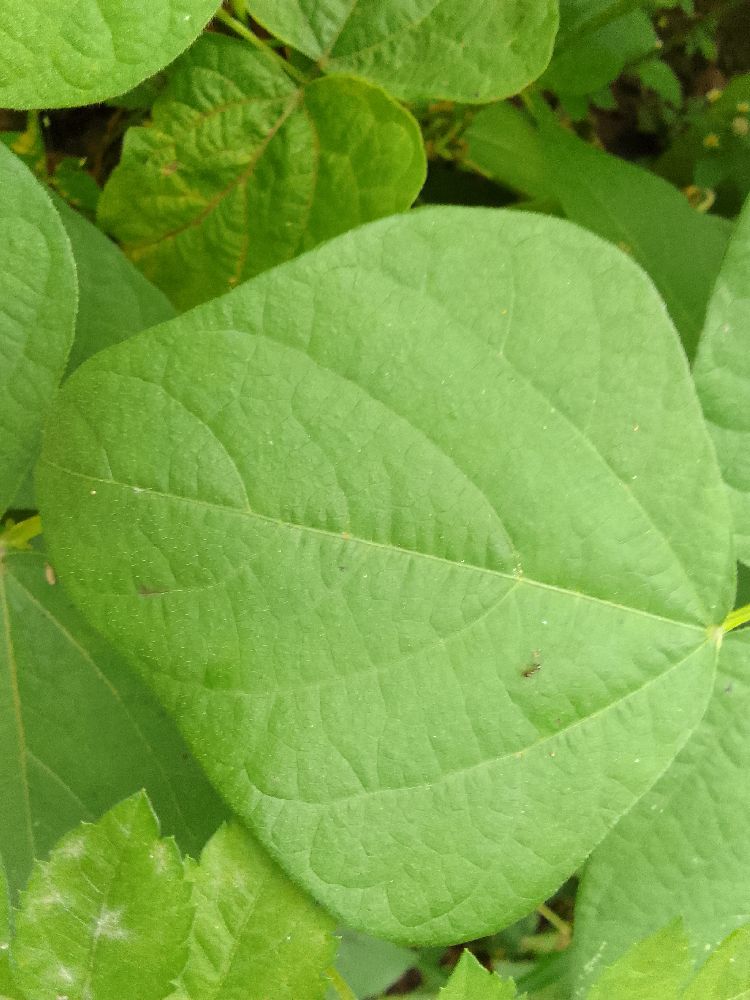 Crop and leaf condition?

common bean, healthy
